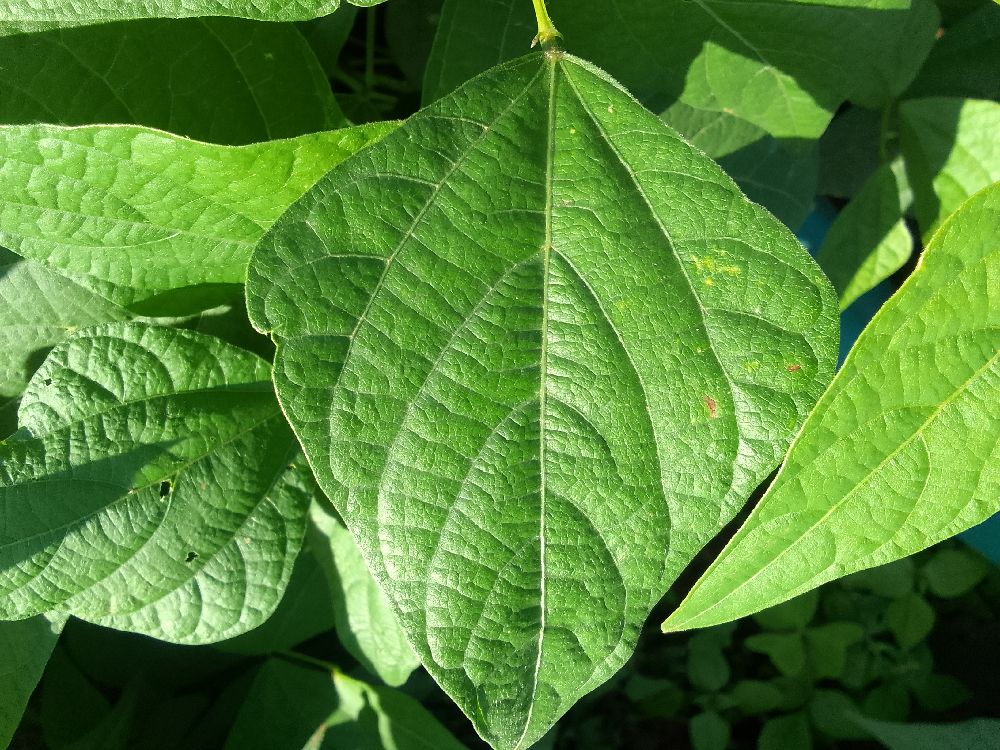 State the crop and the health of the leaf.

common bean, healthy
